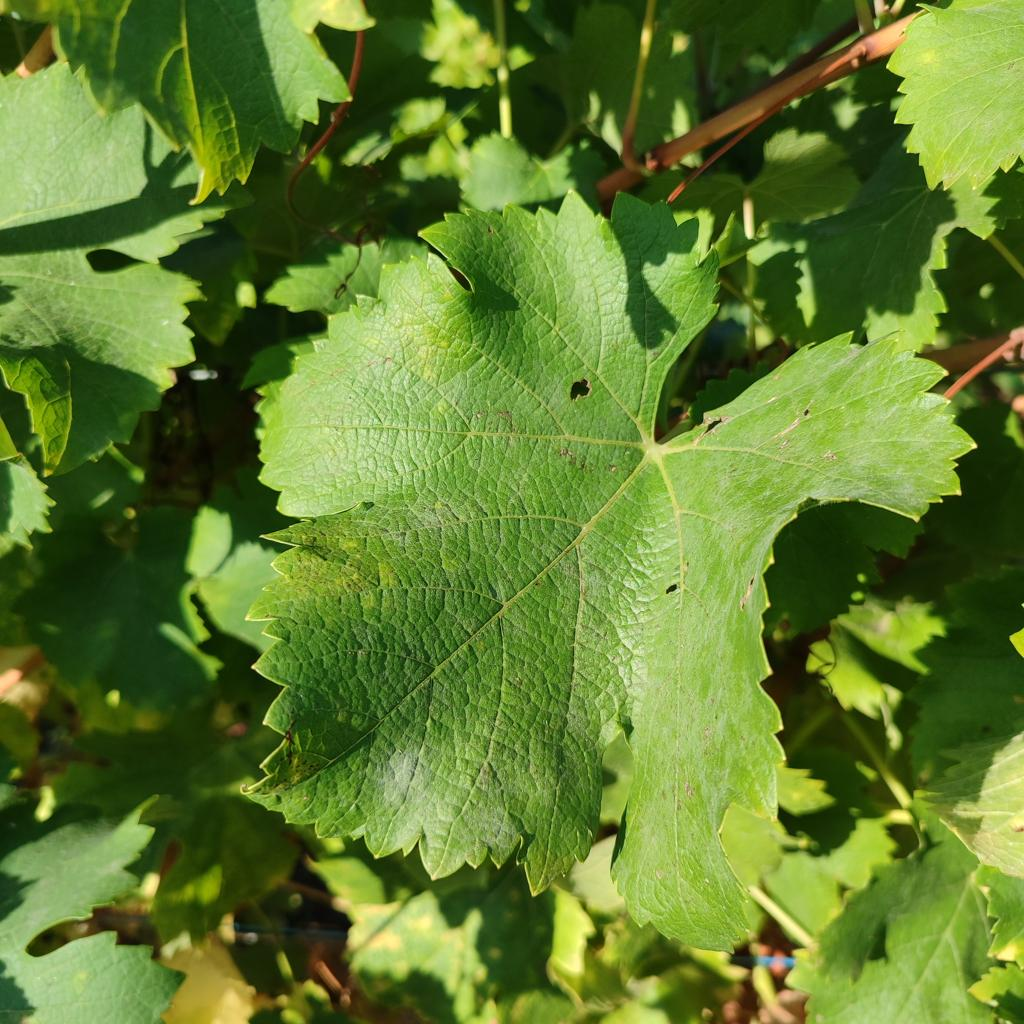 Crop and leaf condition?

grapevine, powdery mildew
